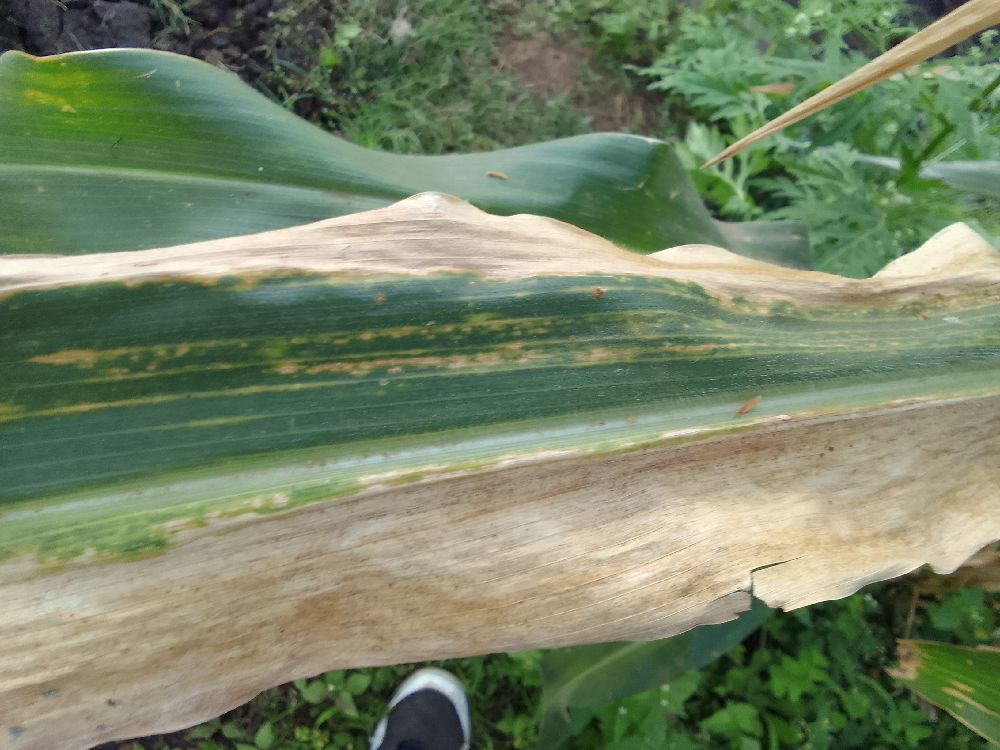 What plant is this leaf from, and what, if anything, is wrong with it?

maize, maize lethal necrosis
